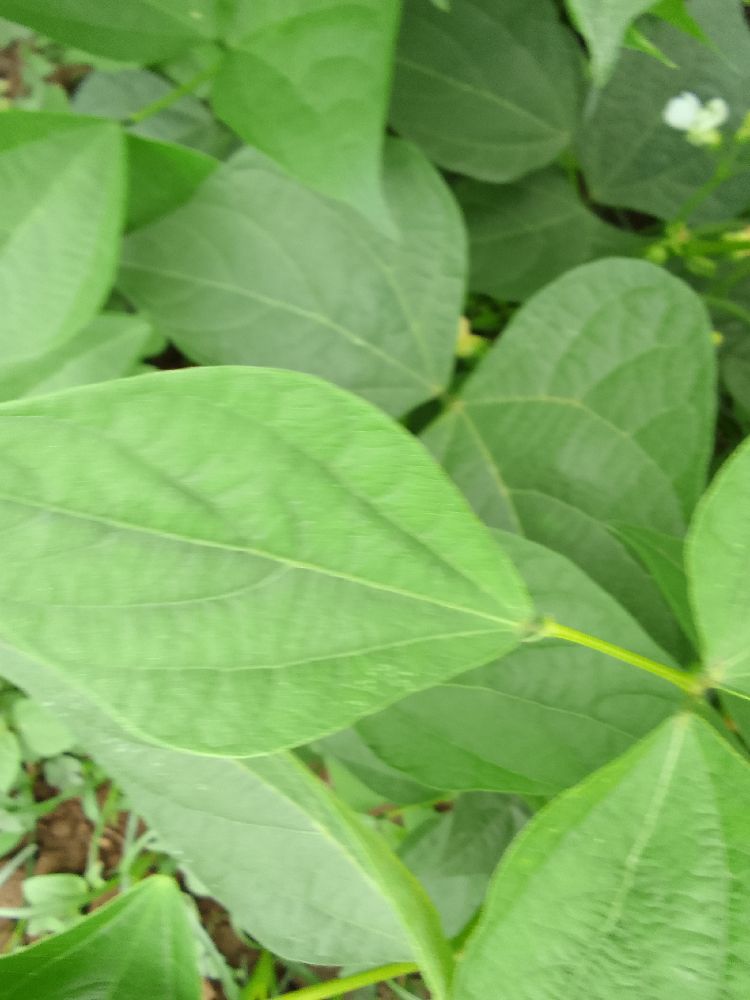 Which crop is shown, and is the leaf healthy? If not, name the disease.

common bean, healthy
